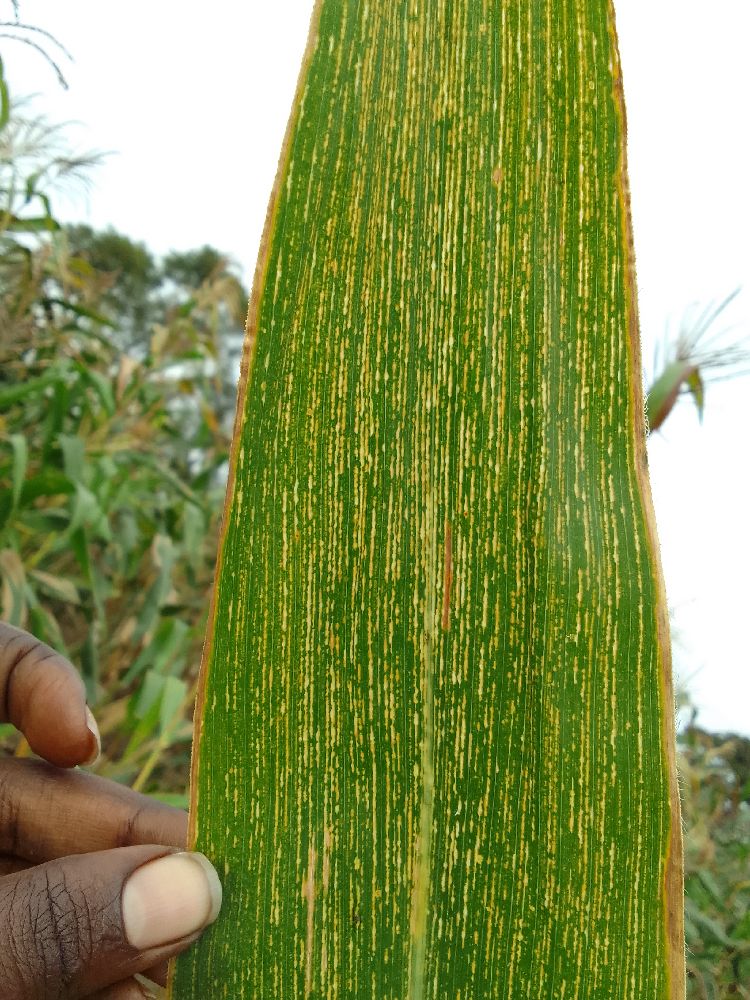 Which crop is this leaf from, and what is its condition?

maize, maize streak virus
